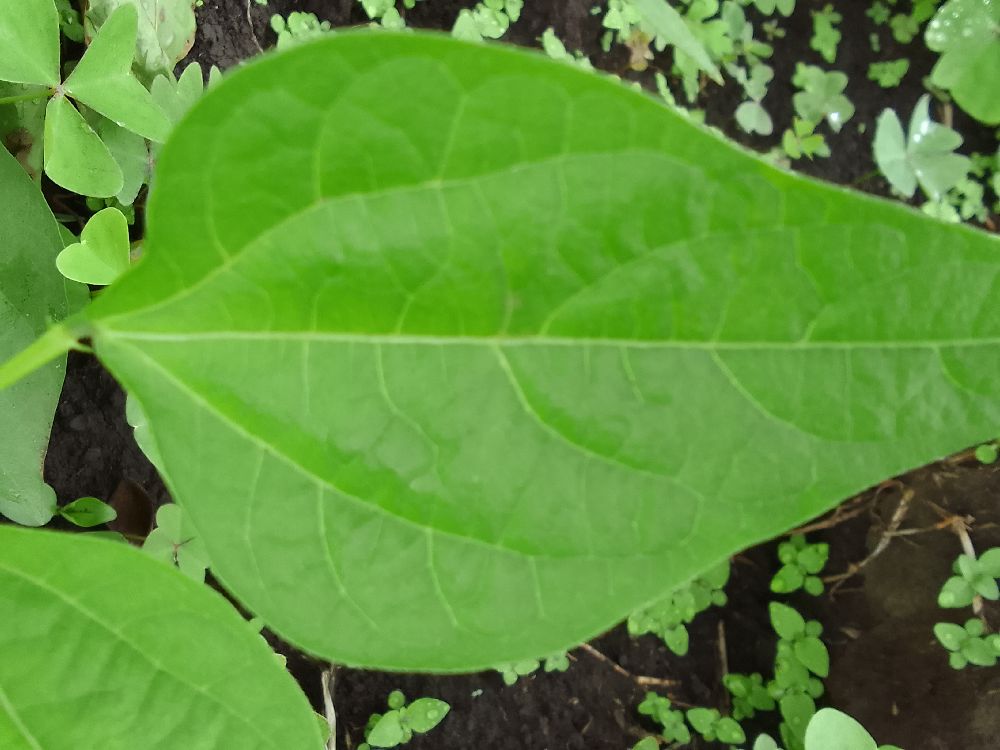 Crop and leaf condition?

common bean, healthy
